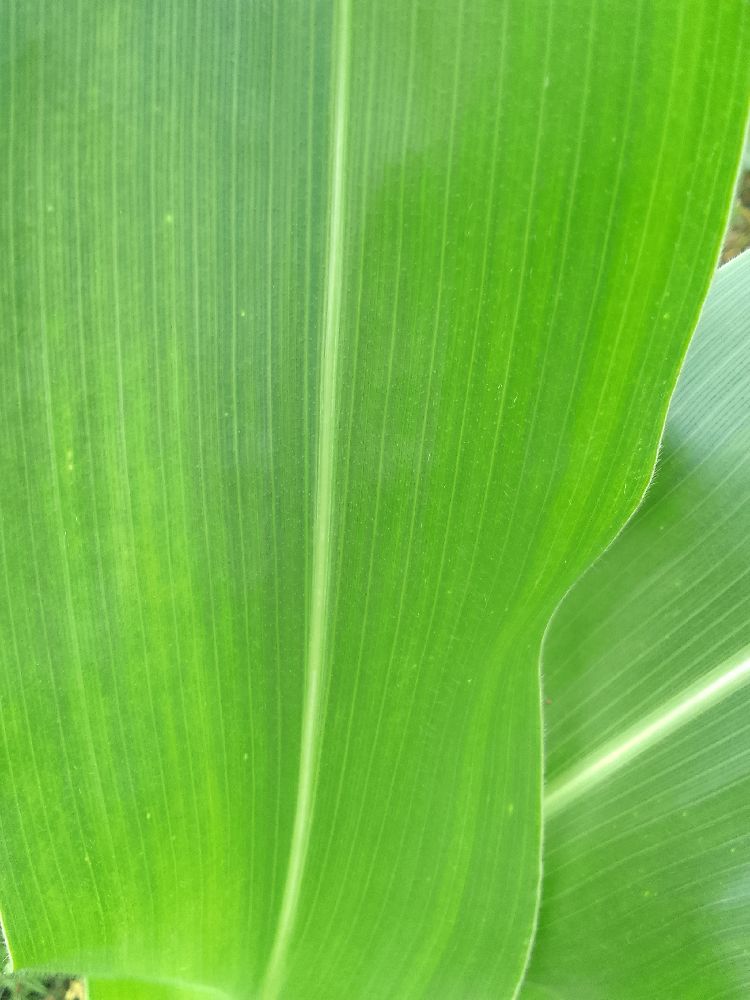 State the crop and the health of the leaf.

maize, healthy
